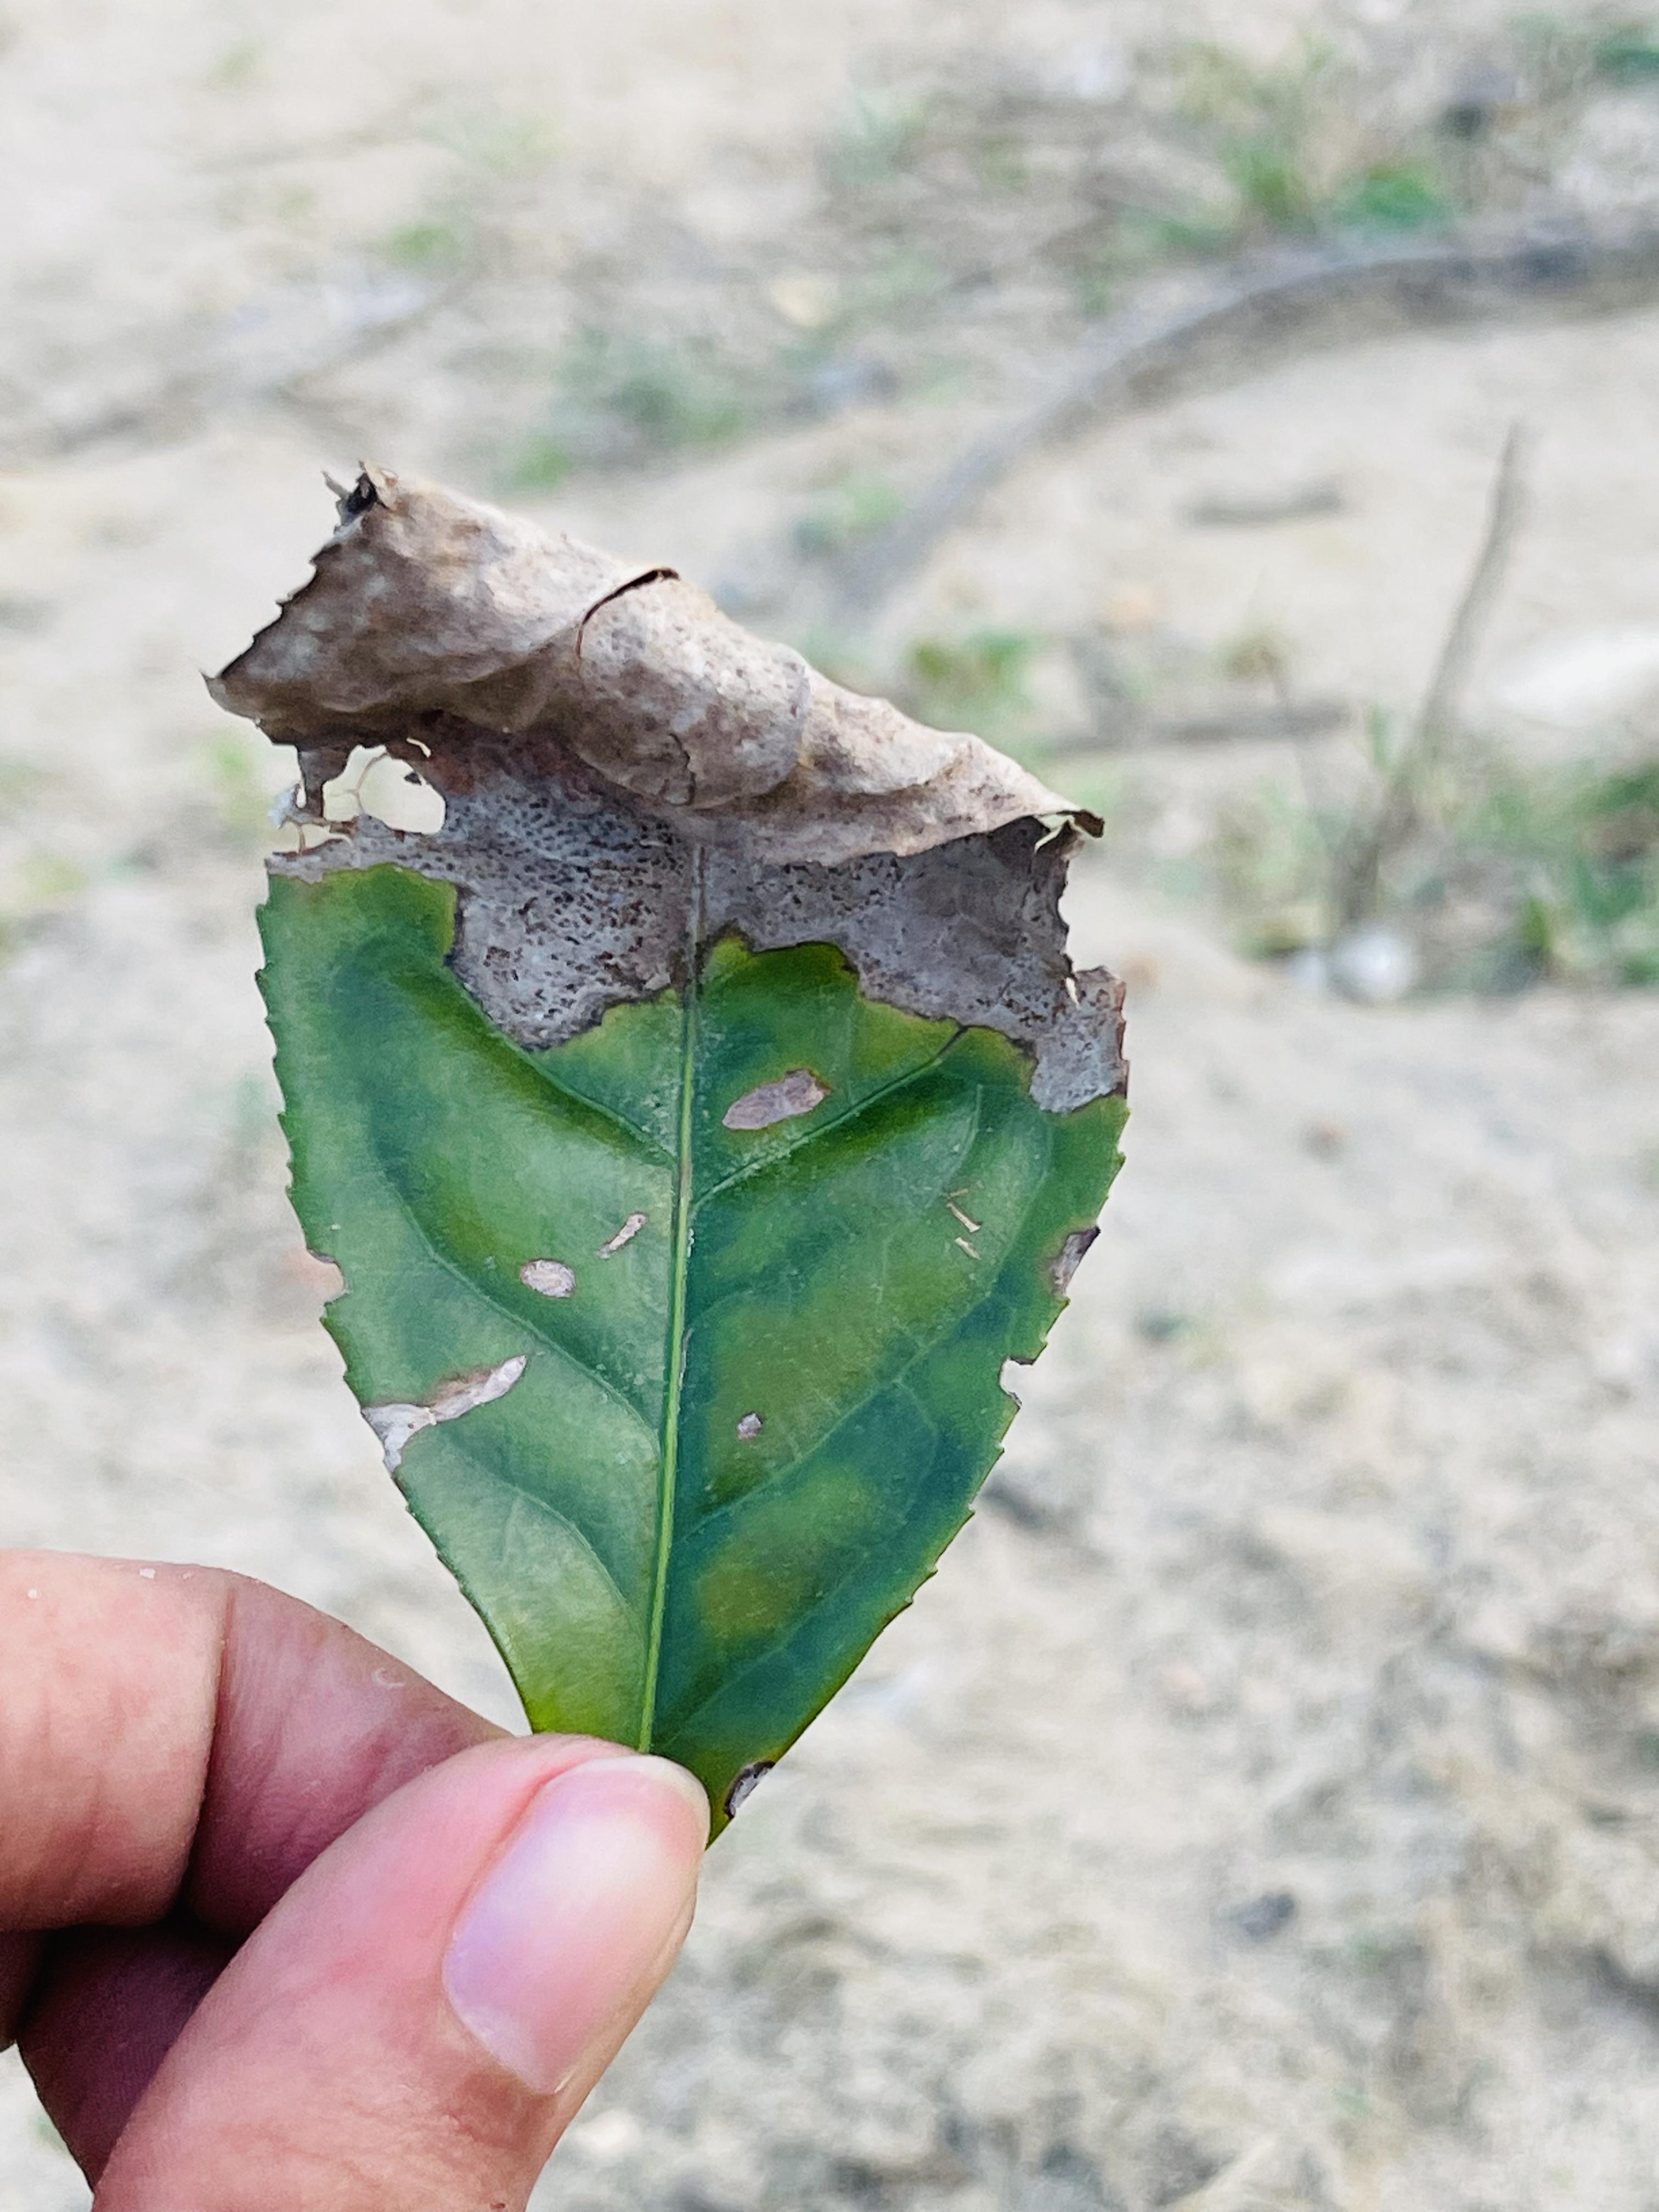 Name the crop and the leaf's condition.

tea, blight
